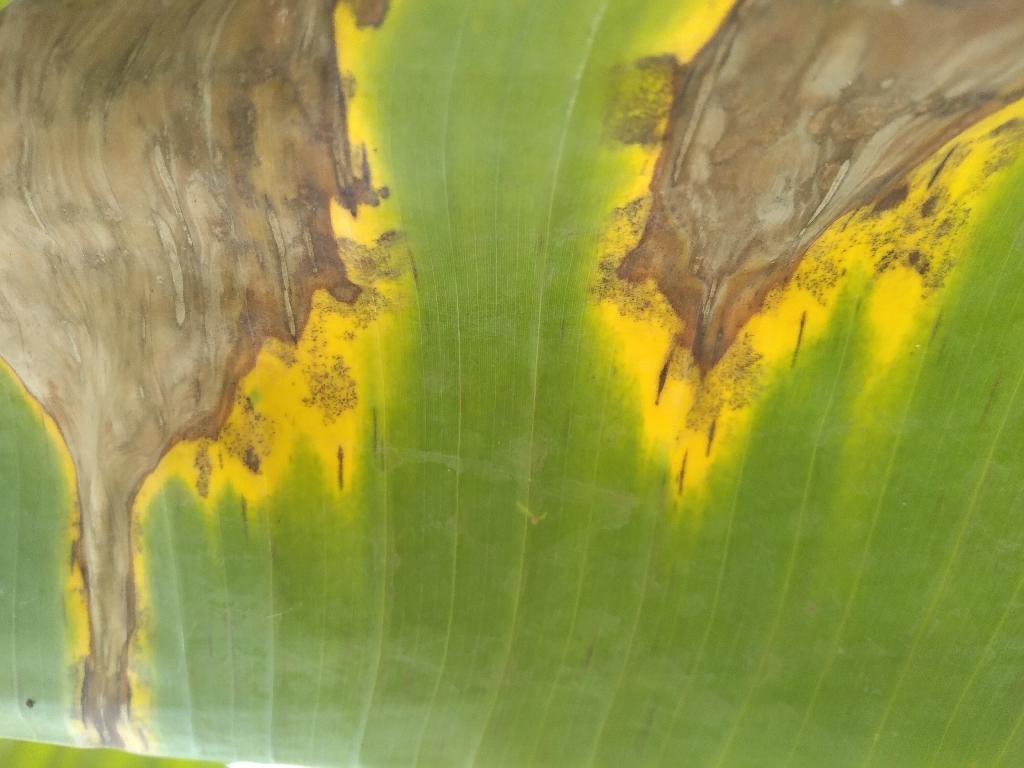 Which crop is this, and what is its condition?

banana, black sigatoka
